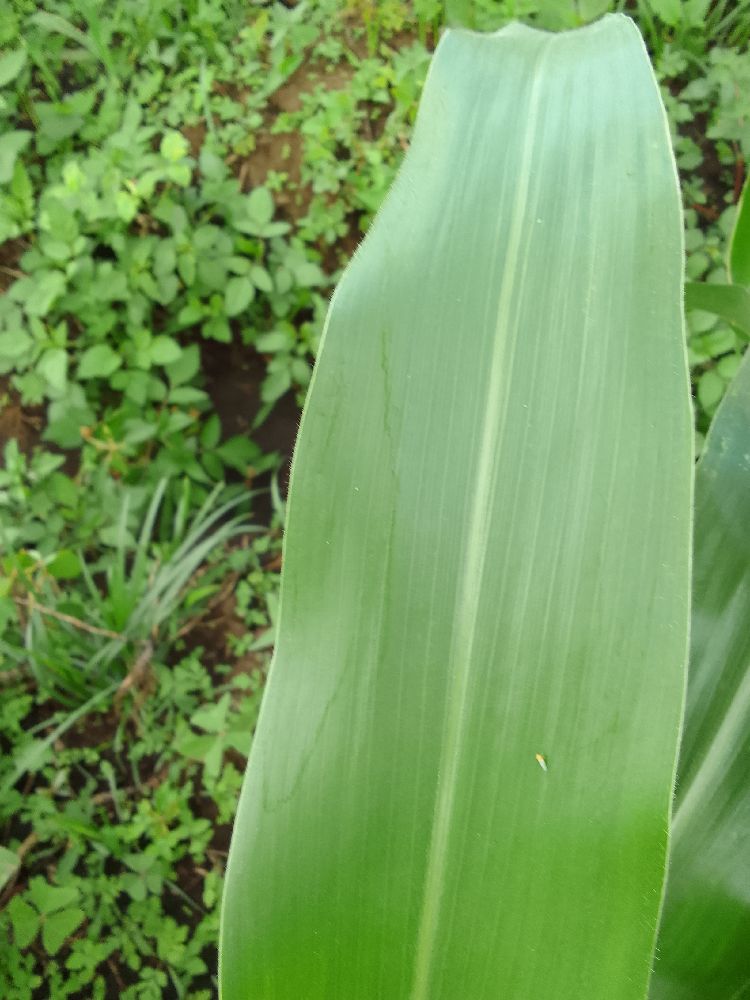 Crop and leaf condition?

maize, healthy
